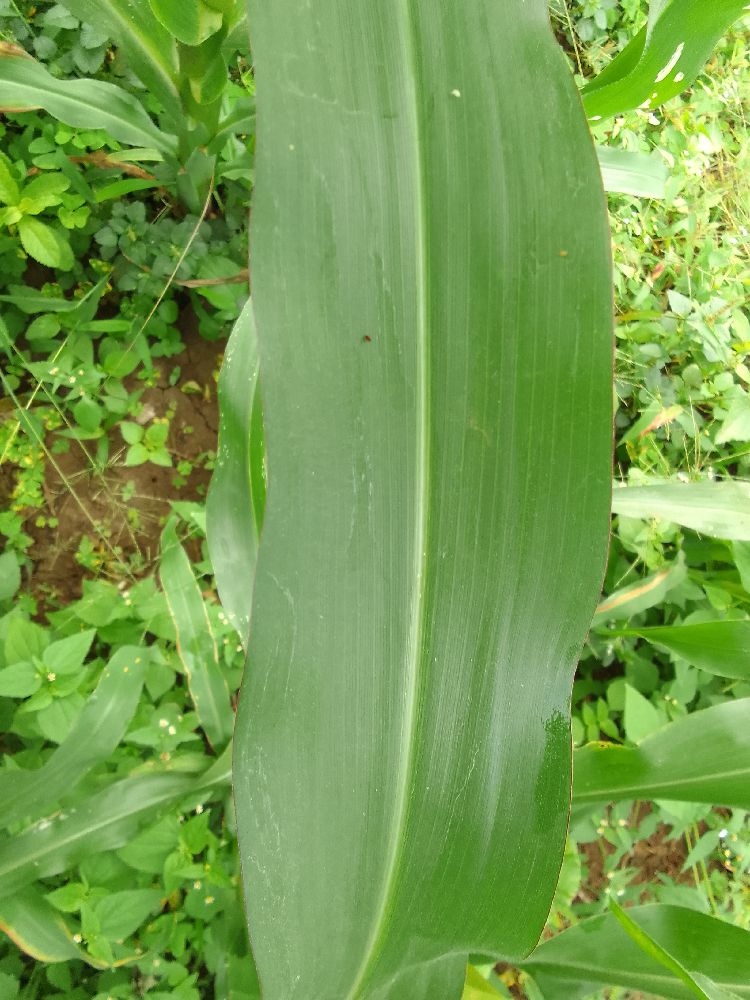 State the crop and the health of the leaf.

maize, healthy
